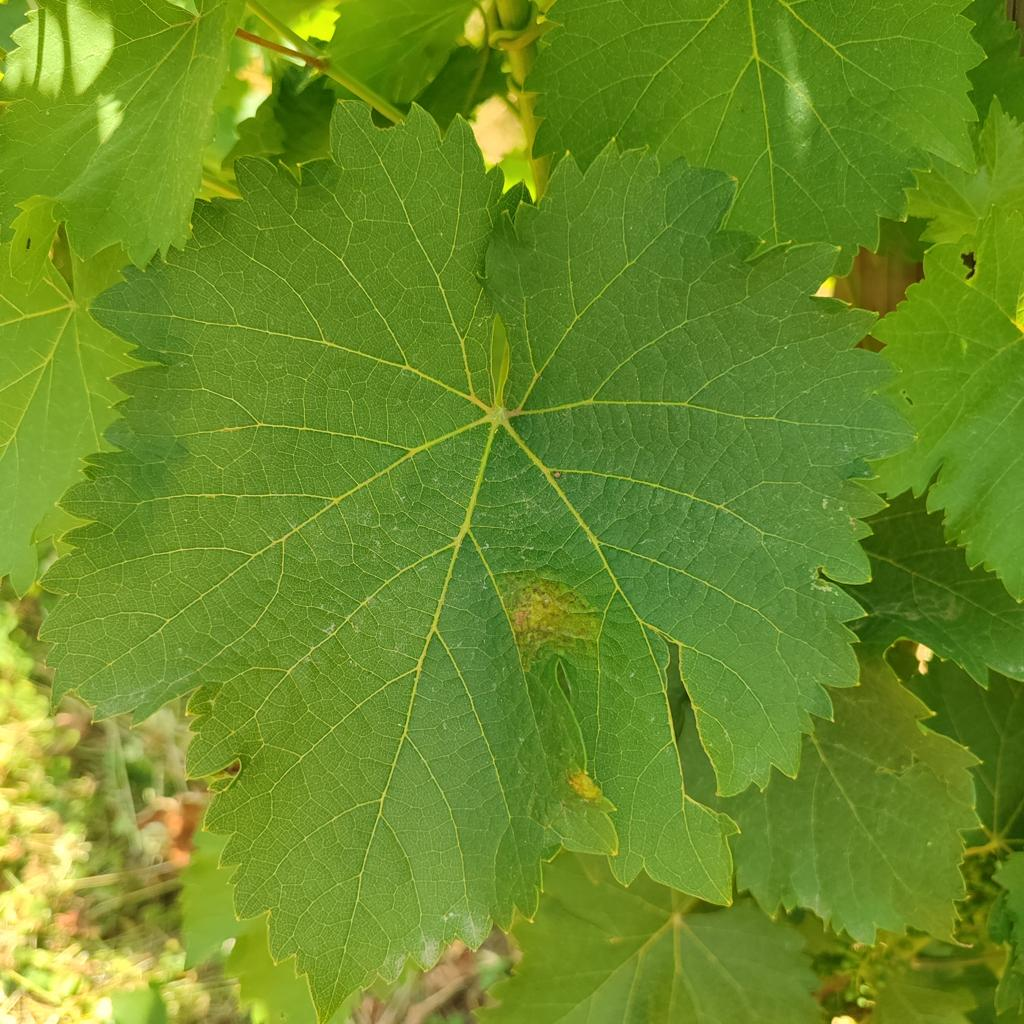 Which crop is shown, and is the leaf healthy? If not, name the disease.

grapevine, downy mildew
